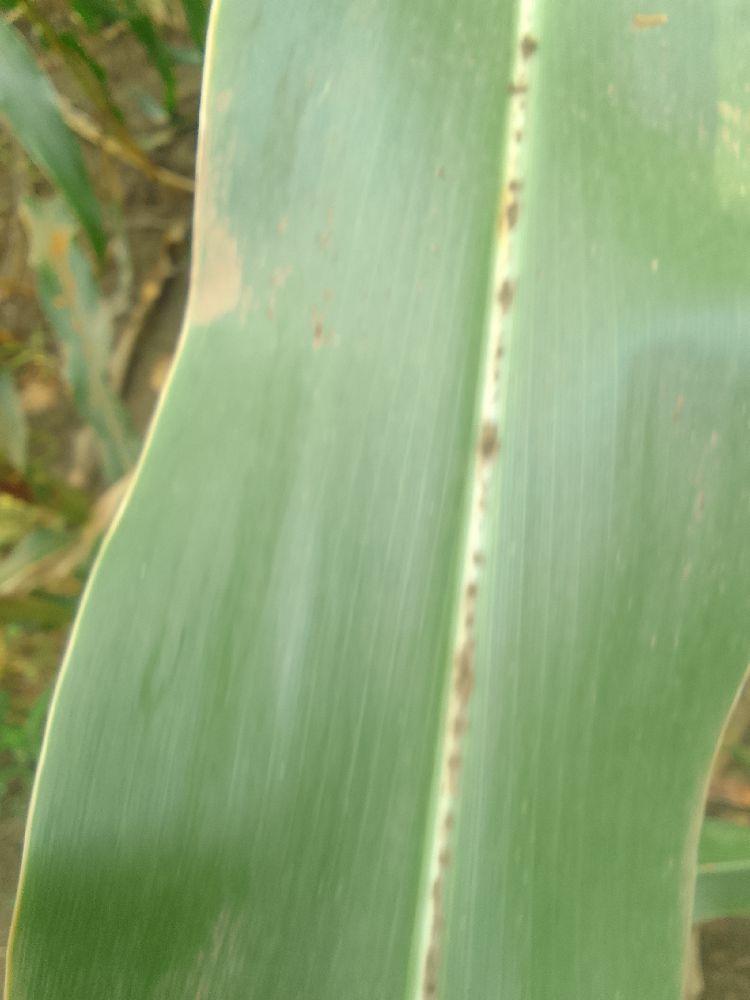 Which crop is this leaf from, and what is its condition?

maize, healthy
